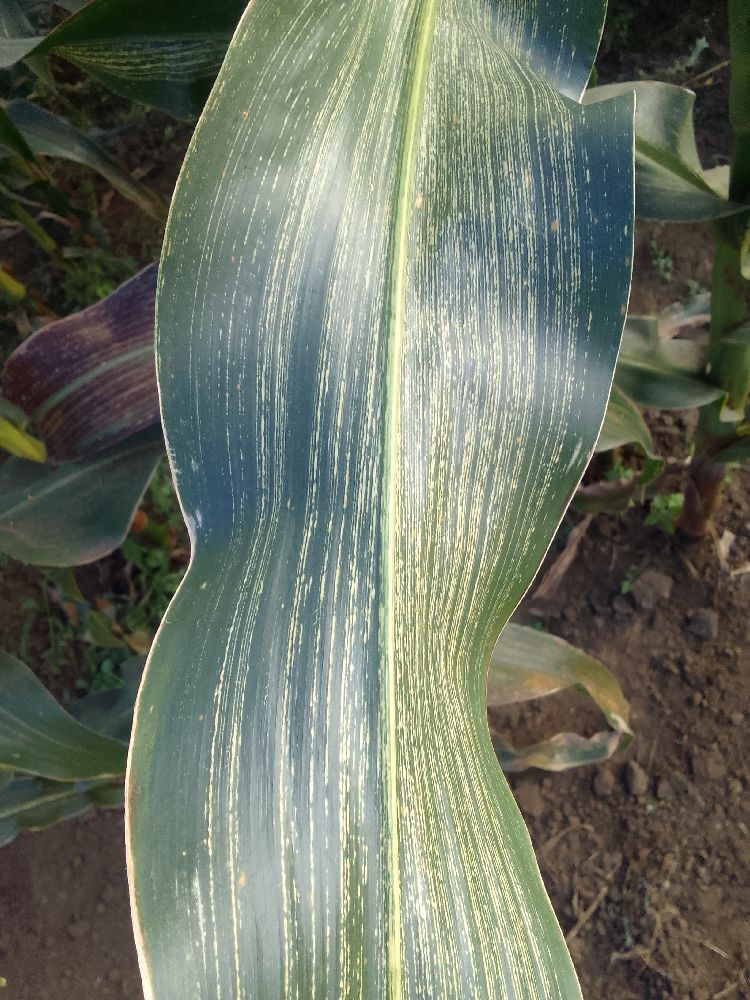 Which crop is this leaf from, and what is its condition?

maize, healthy
